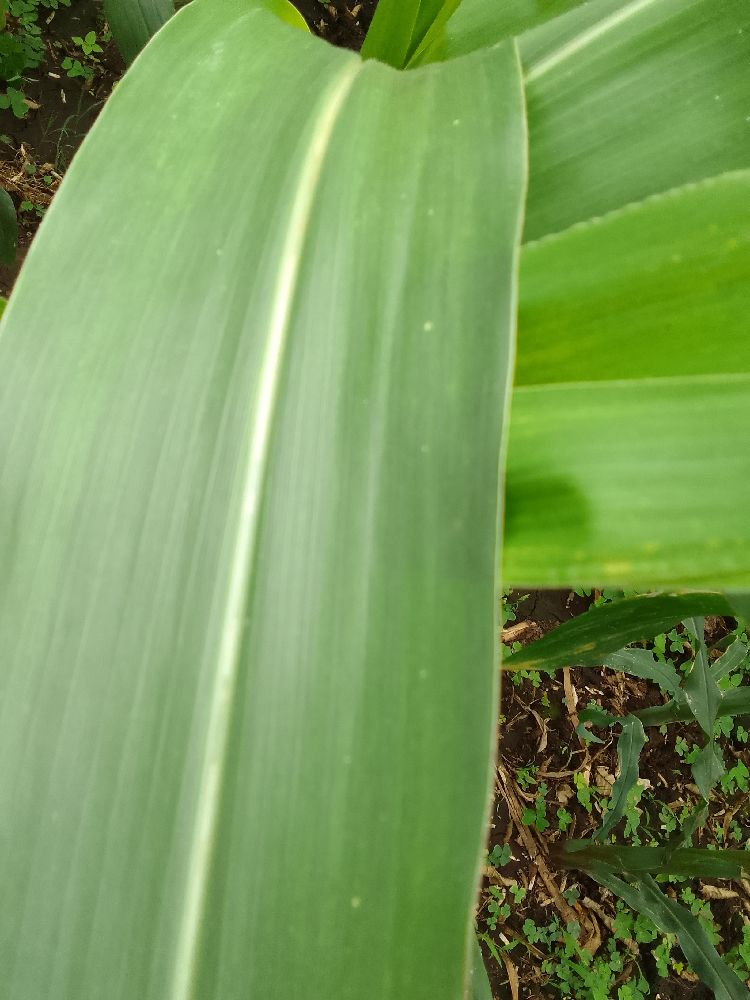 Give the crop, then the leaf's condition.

maize, healthy
